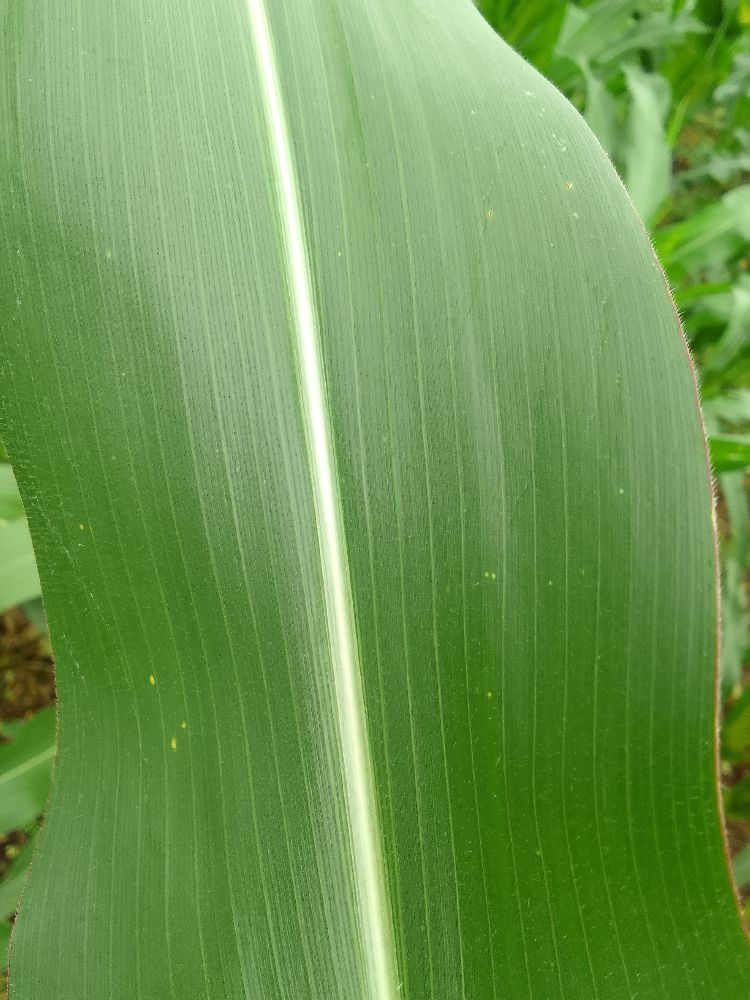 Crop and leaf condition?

maize, healthy
